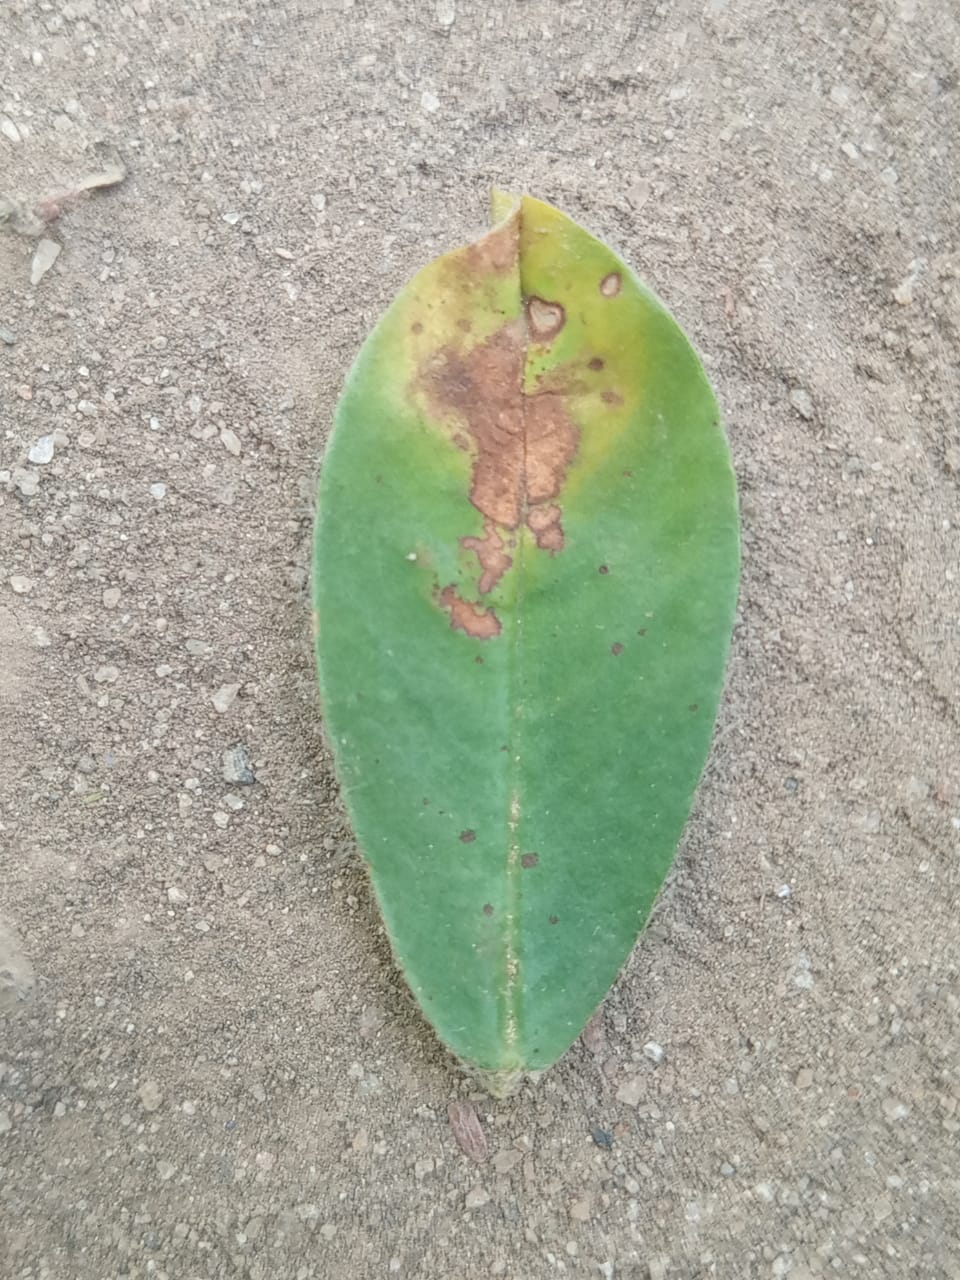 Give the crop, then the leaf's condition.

peanut, phoma arachidicola
